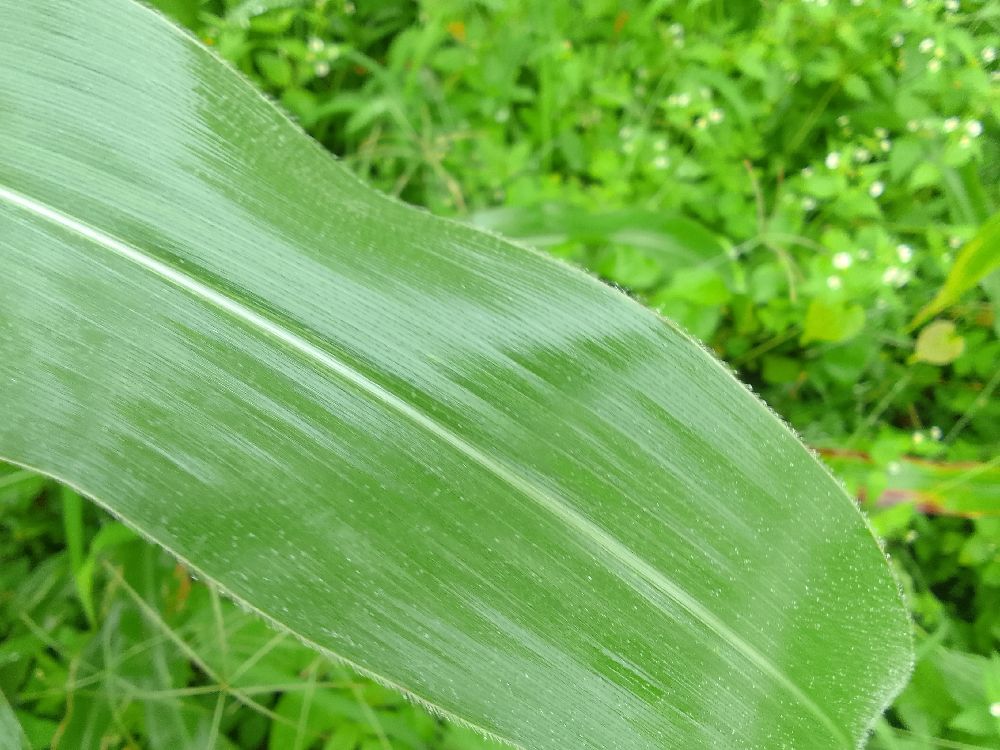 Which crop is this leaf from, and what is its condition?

maize, healthy
